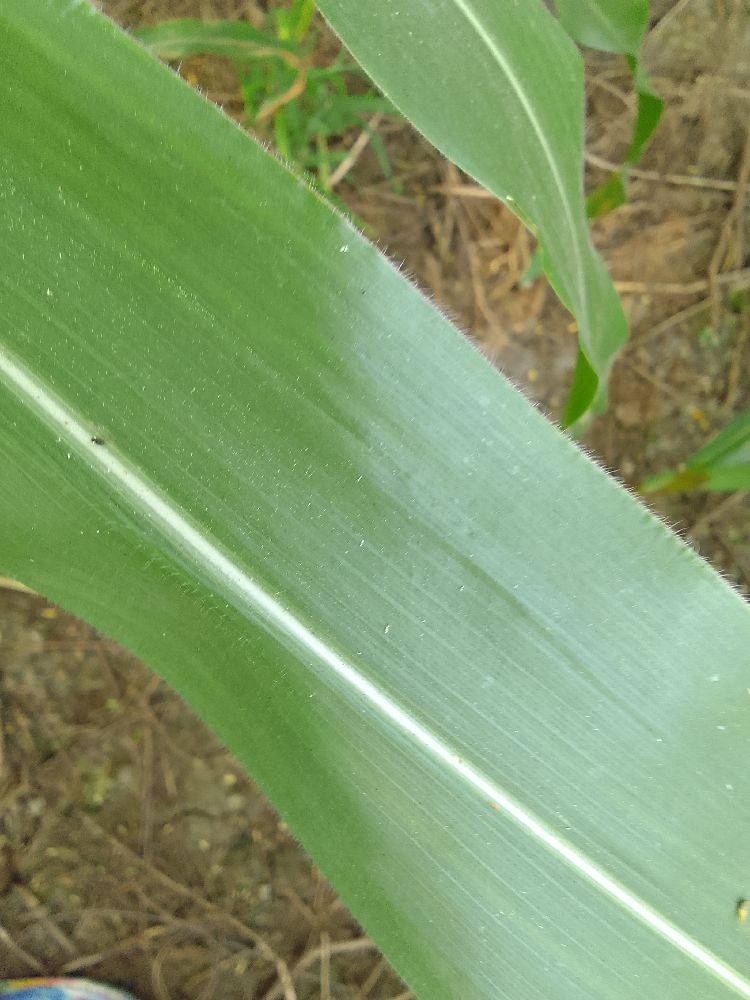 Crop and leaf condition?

maize, healthy
